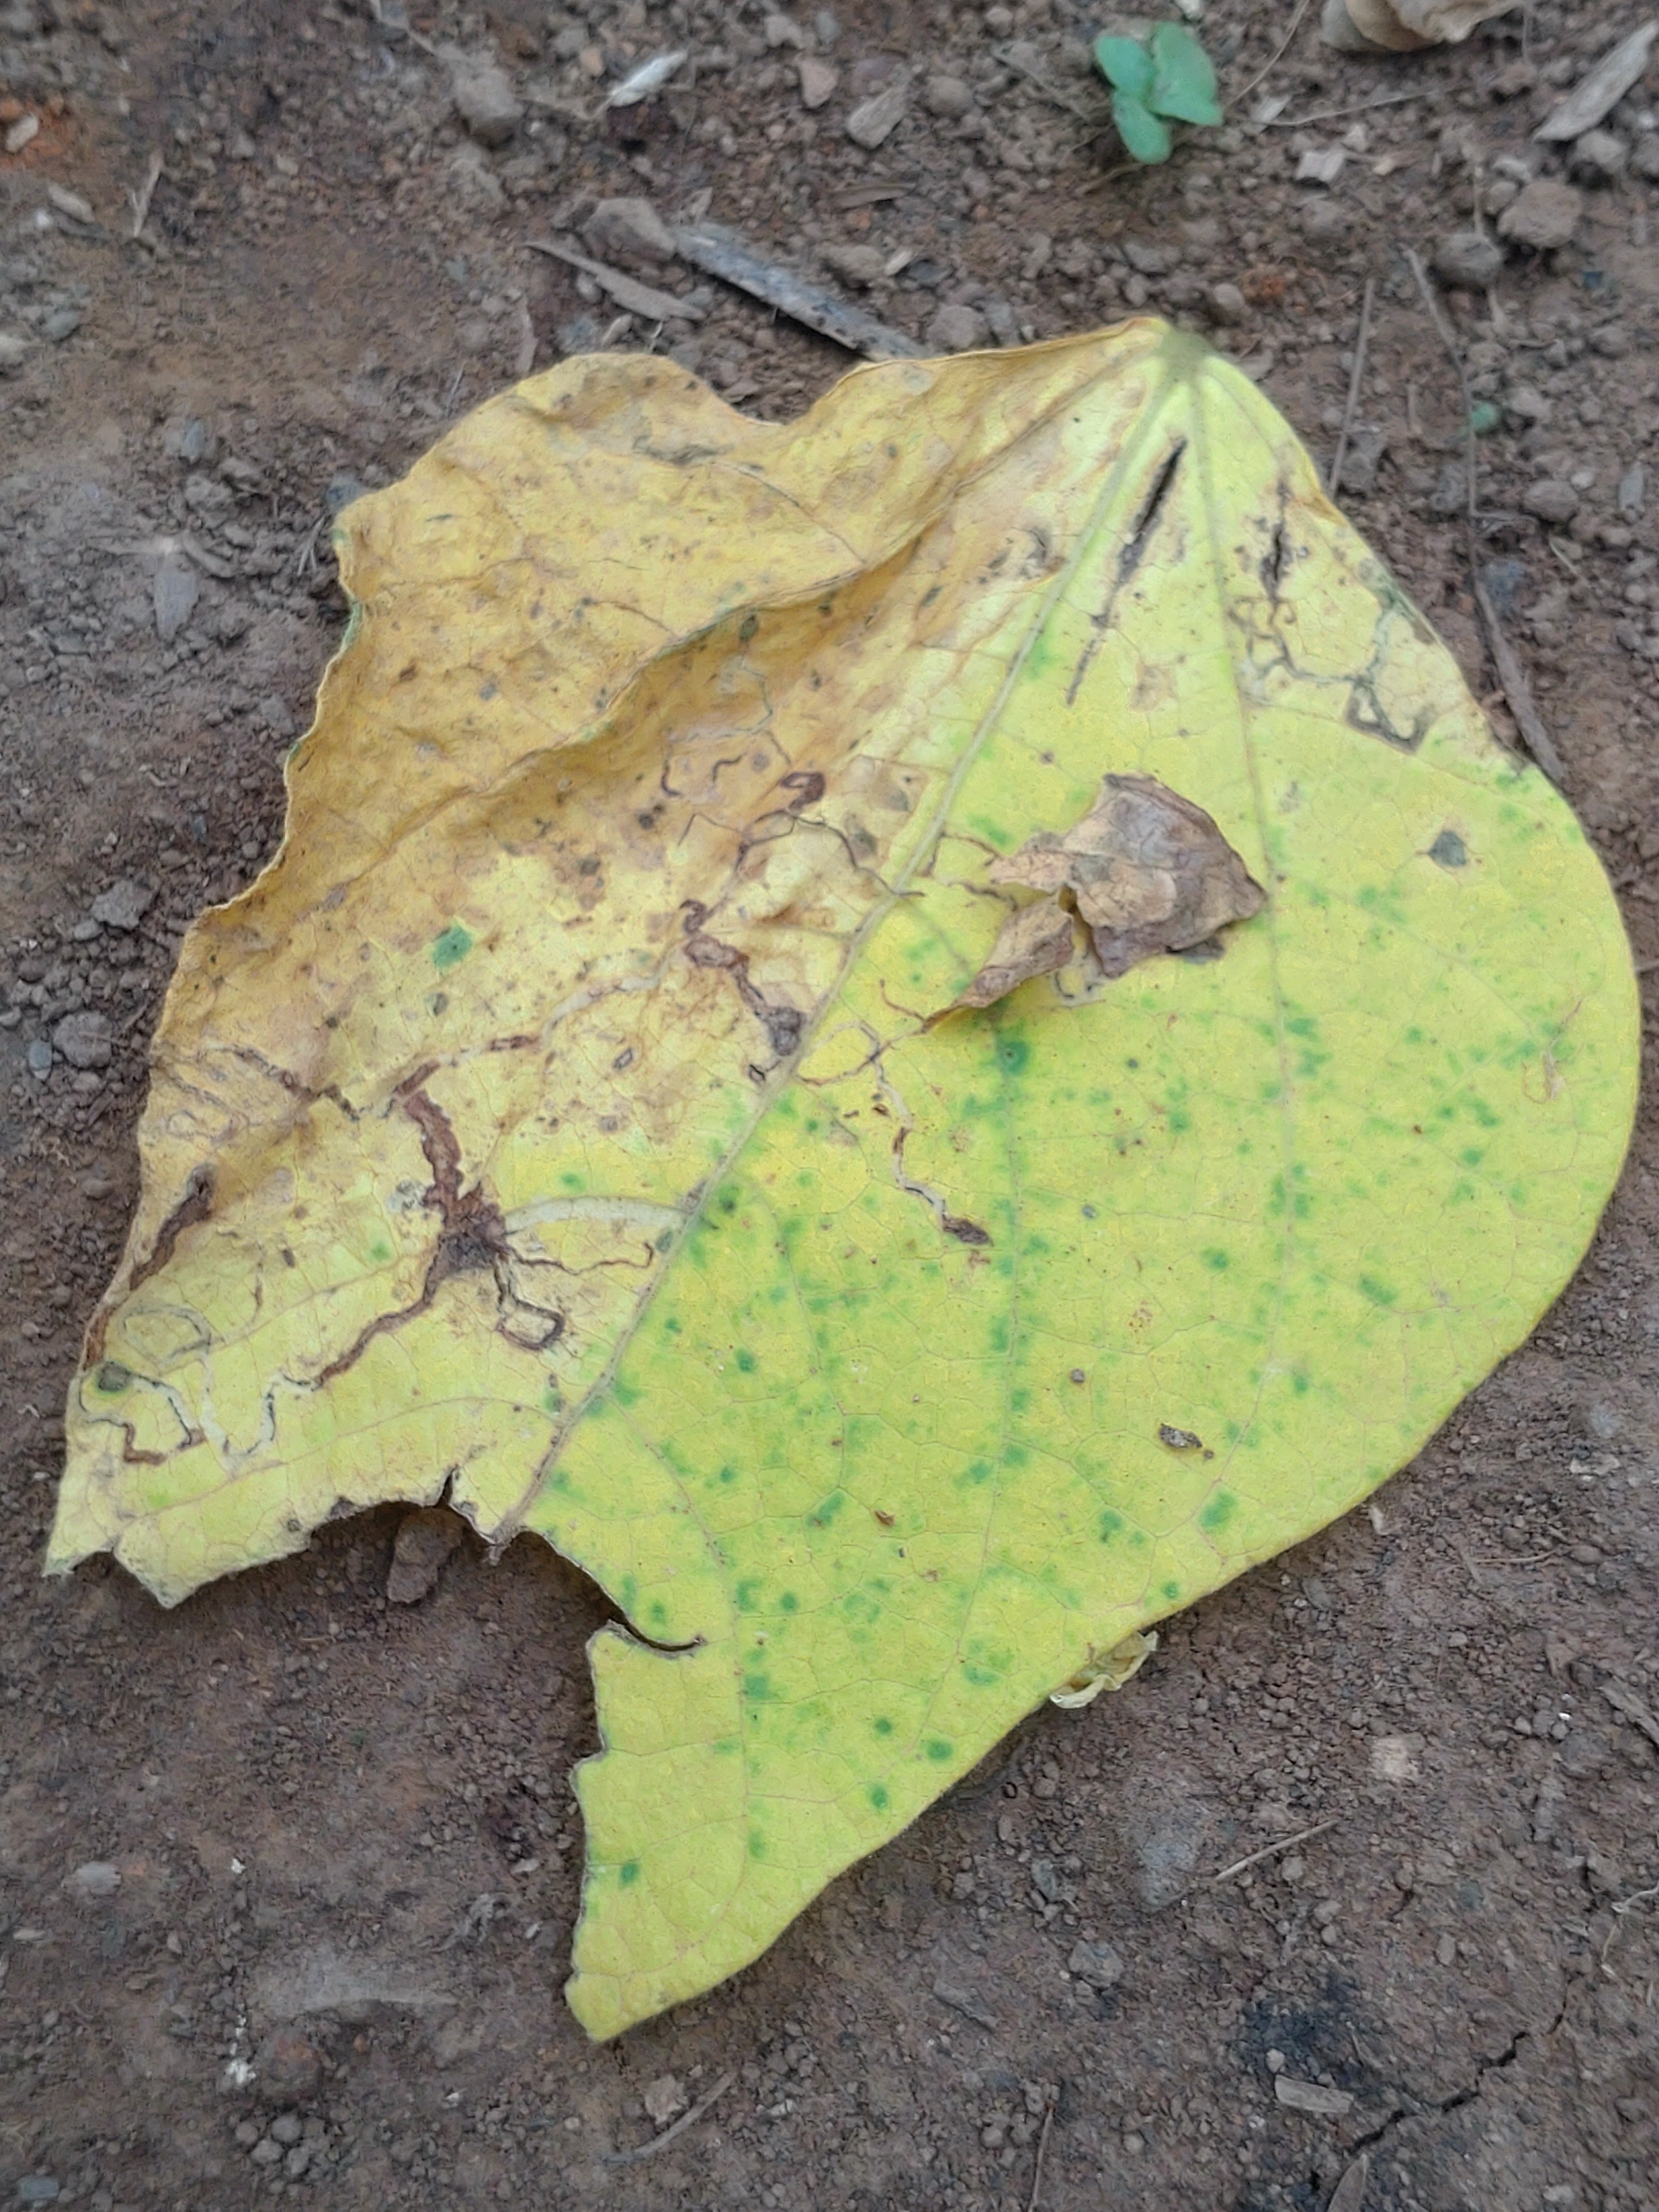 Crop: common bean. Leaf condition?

anthracnose
